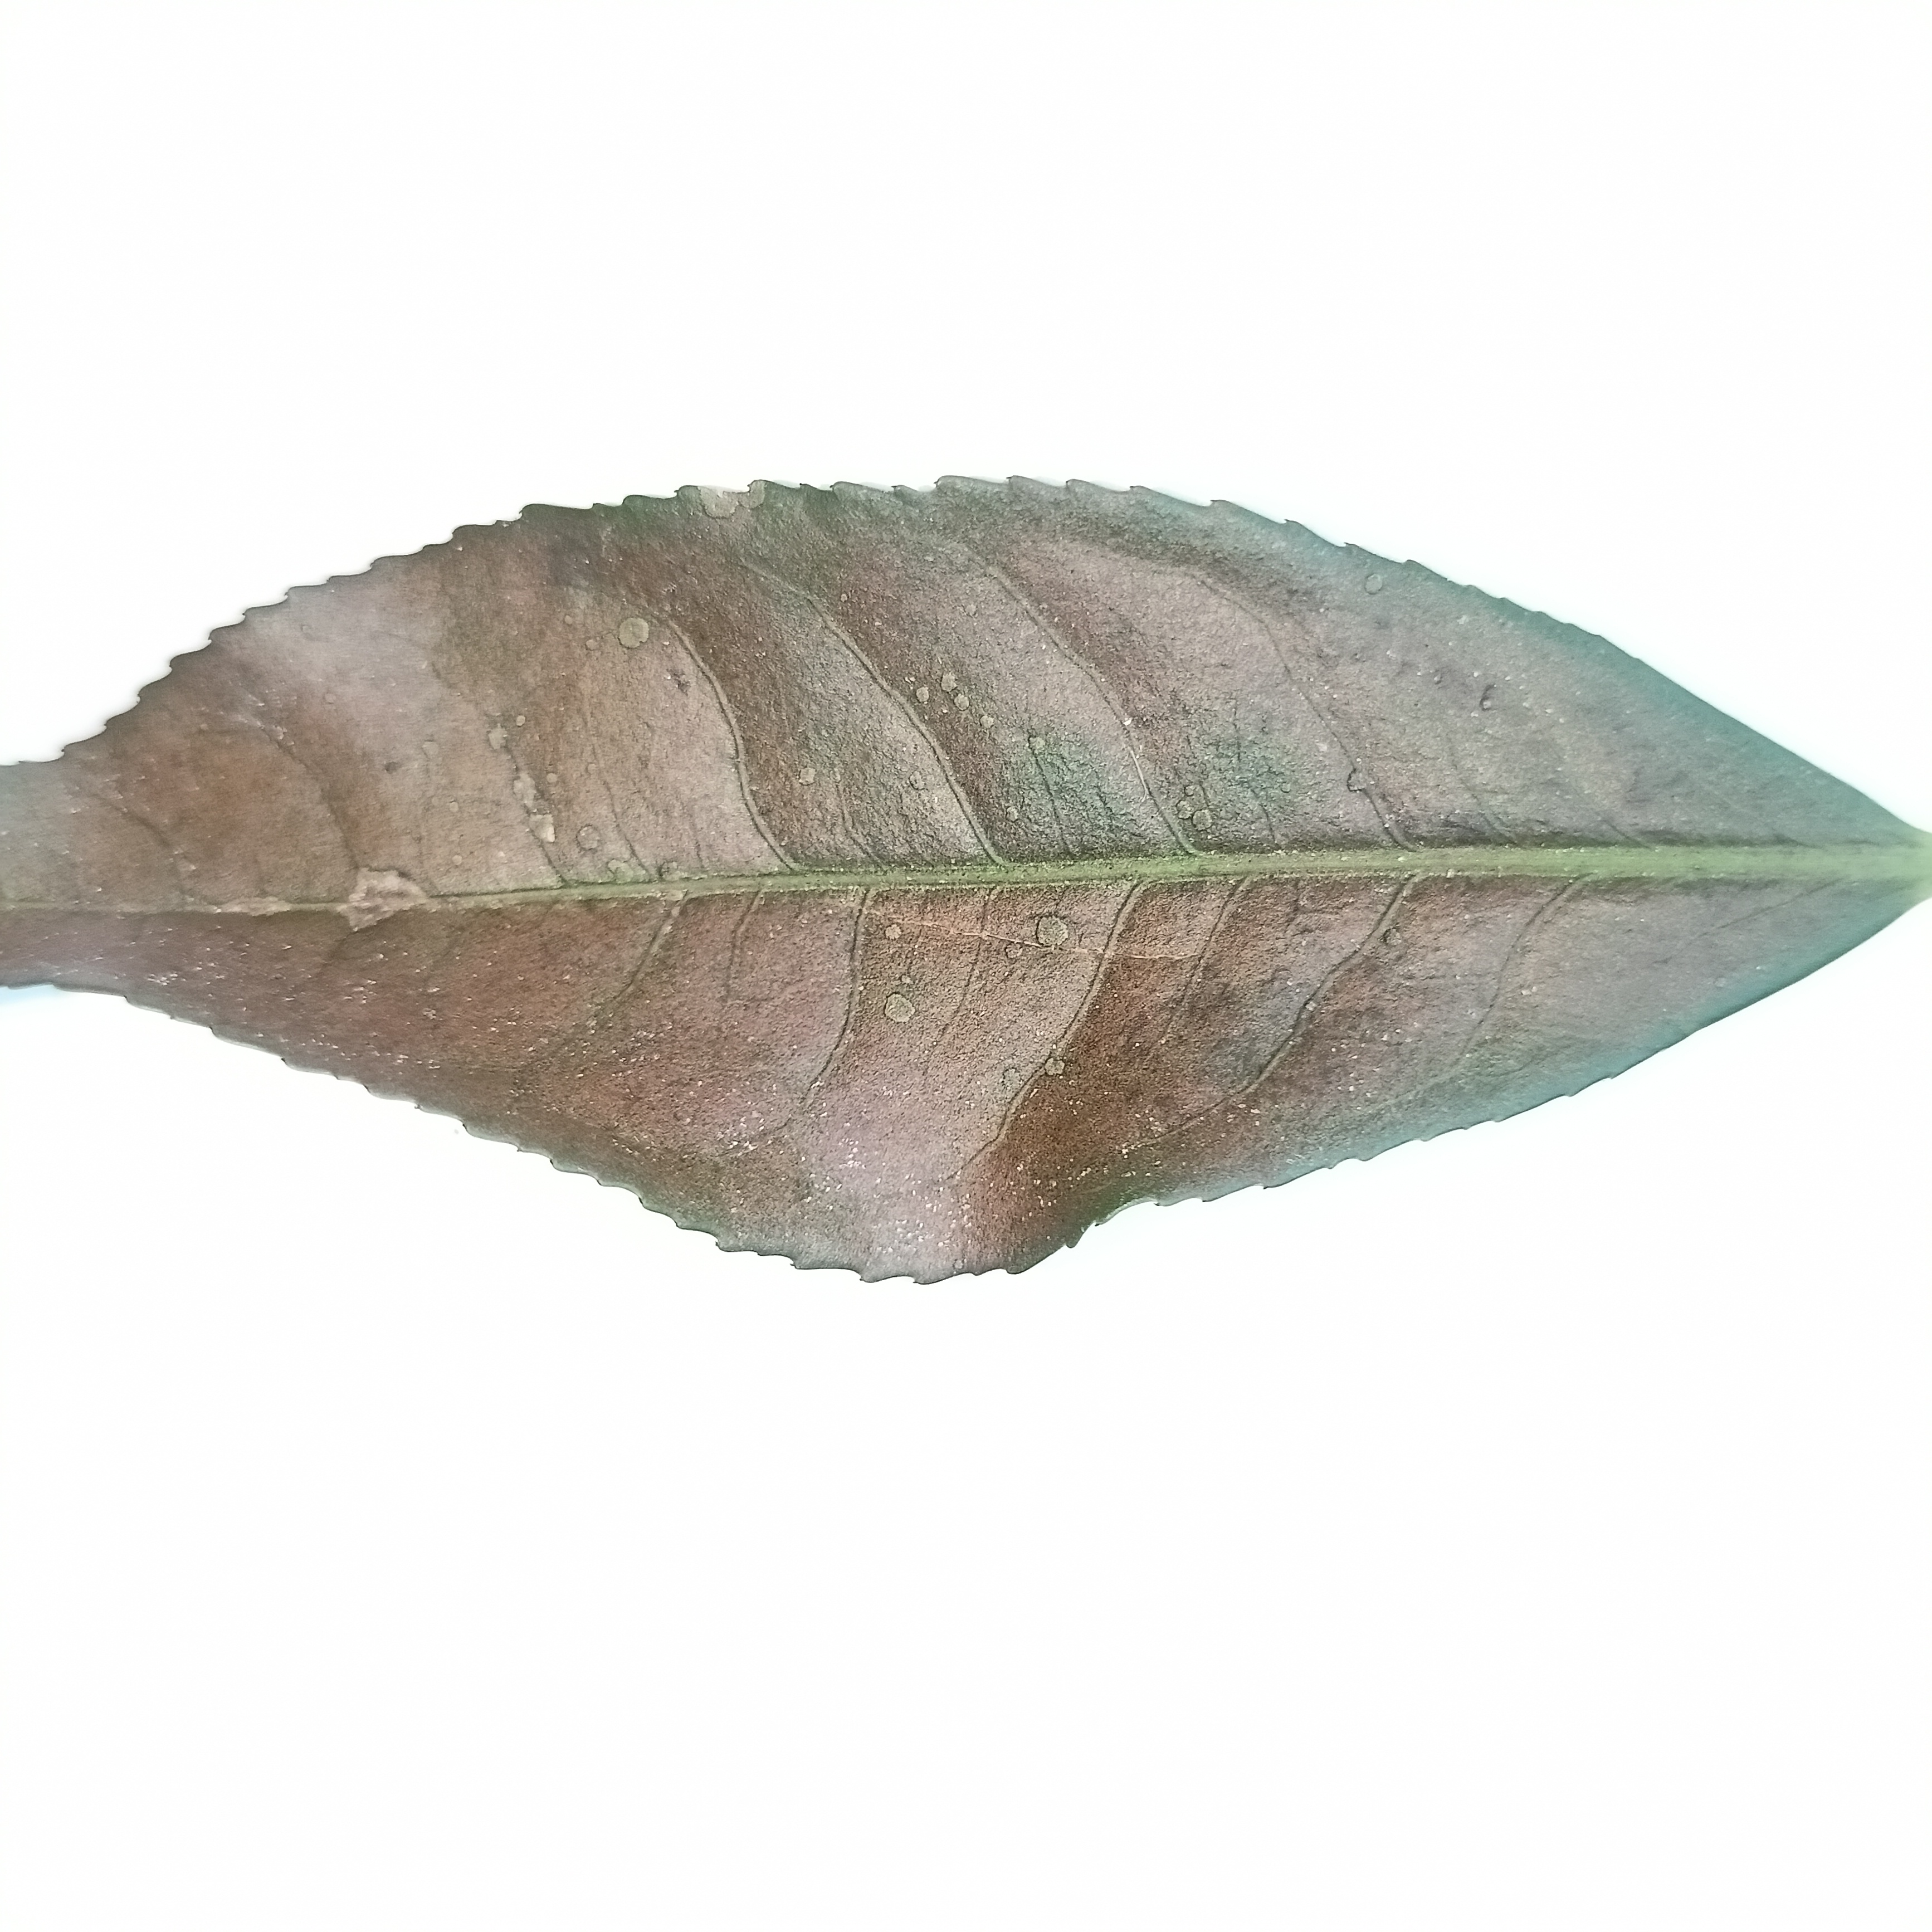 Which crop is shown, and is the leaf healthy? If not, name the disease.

tea, red rust
